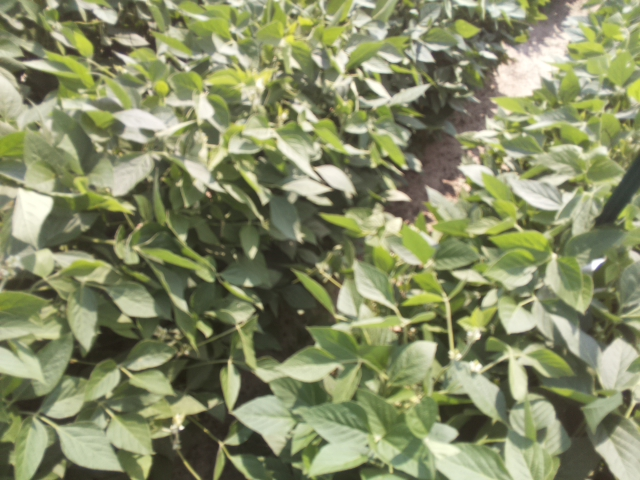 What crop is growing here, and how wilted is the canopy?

soybean, leaves with no wilting
